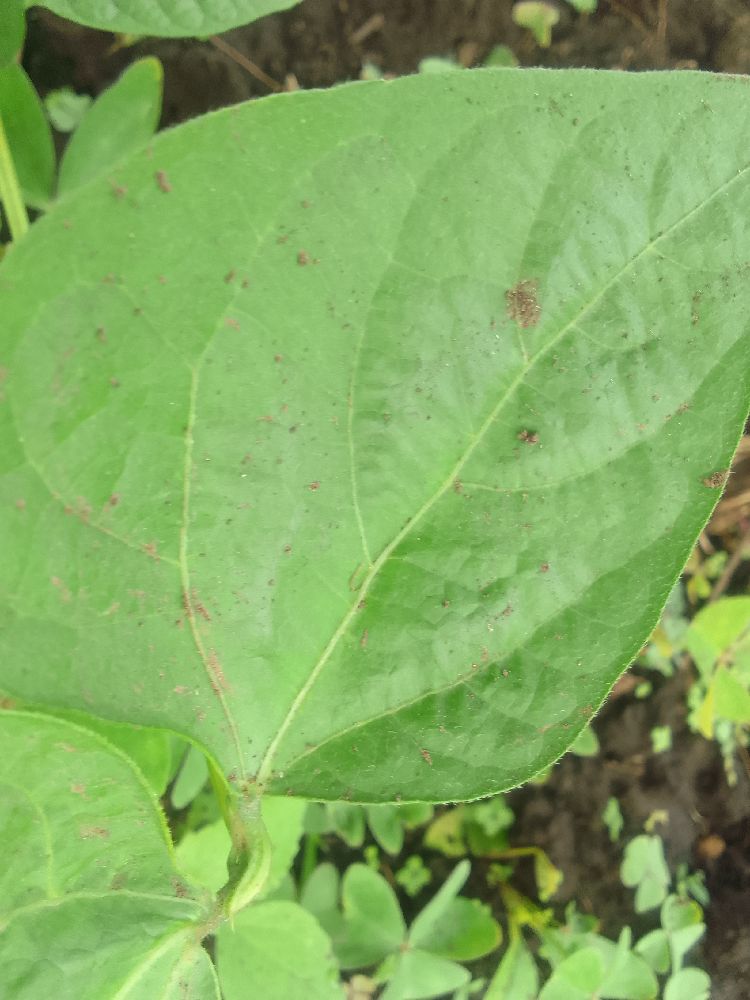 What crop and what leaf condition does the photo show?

common bean, healthy
